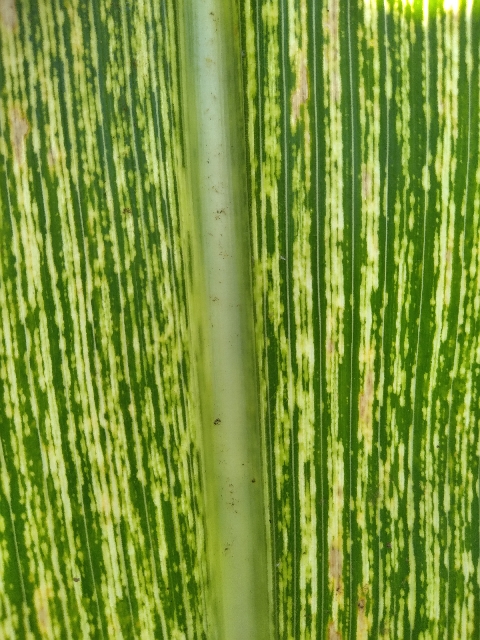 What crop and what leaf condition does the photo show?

maize, maize streak virus
